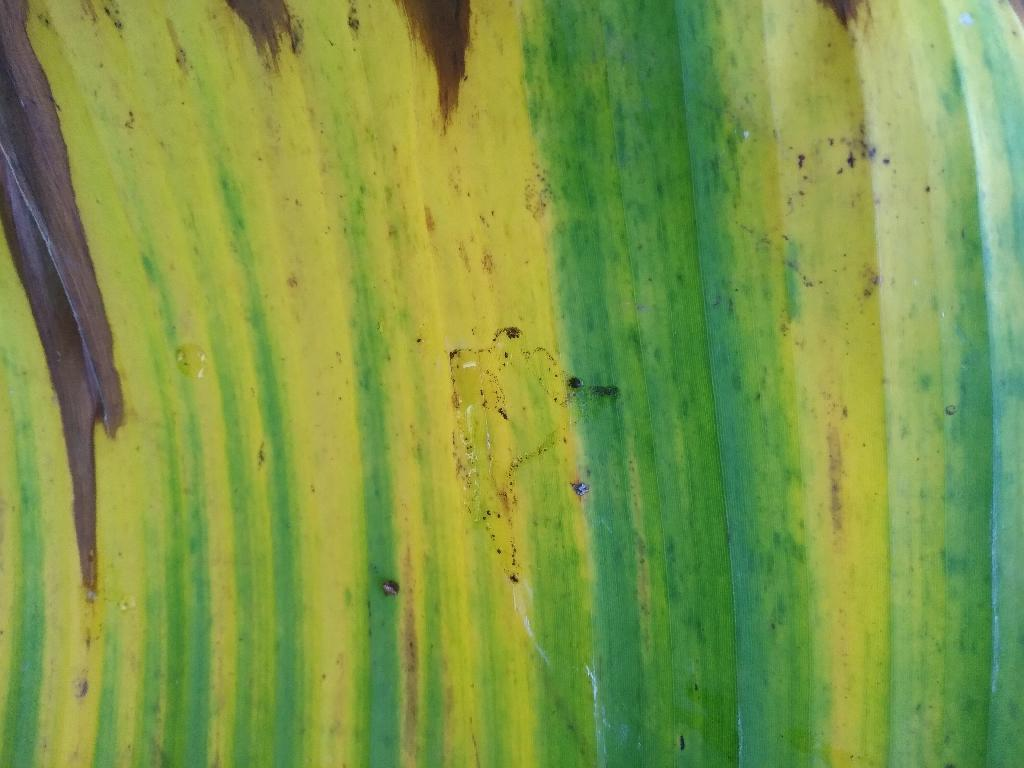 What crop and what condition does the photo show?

banana, fusarium wilt race 1
